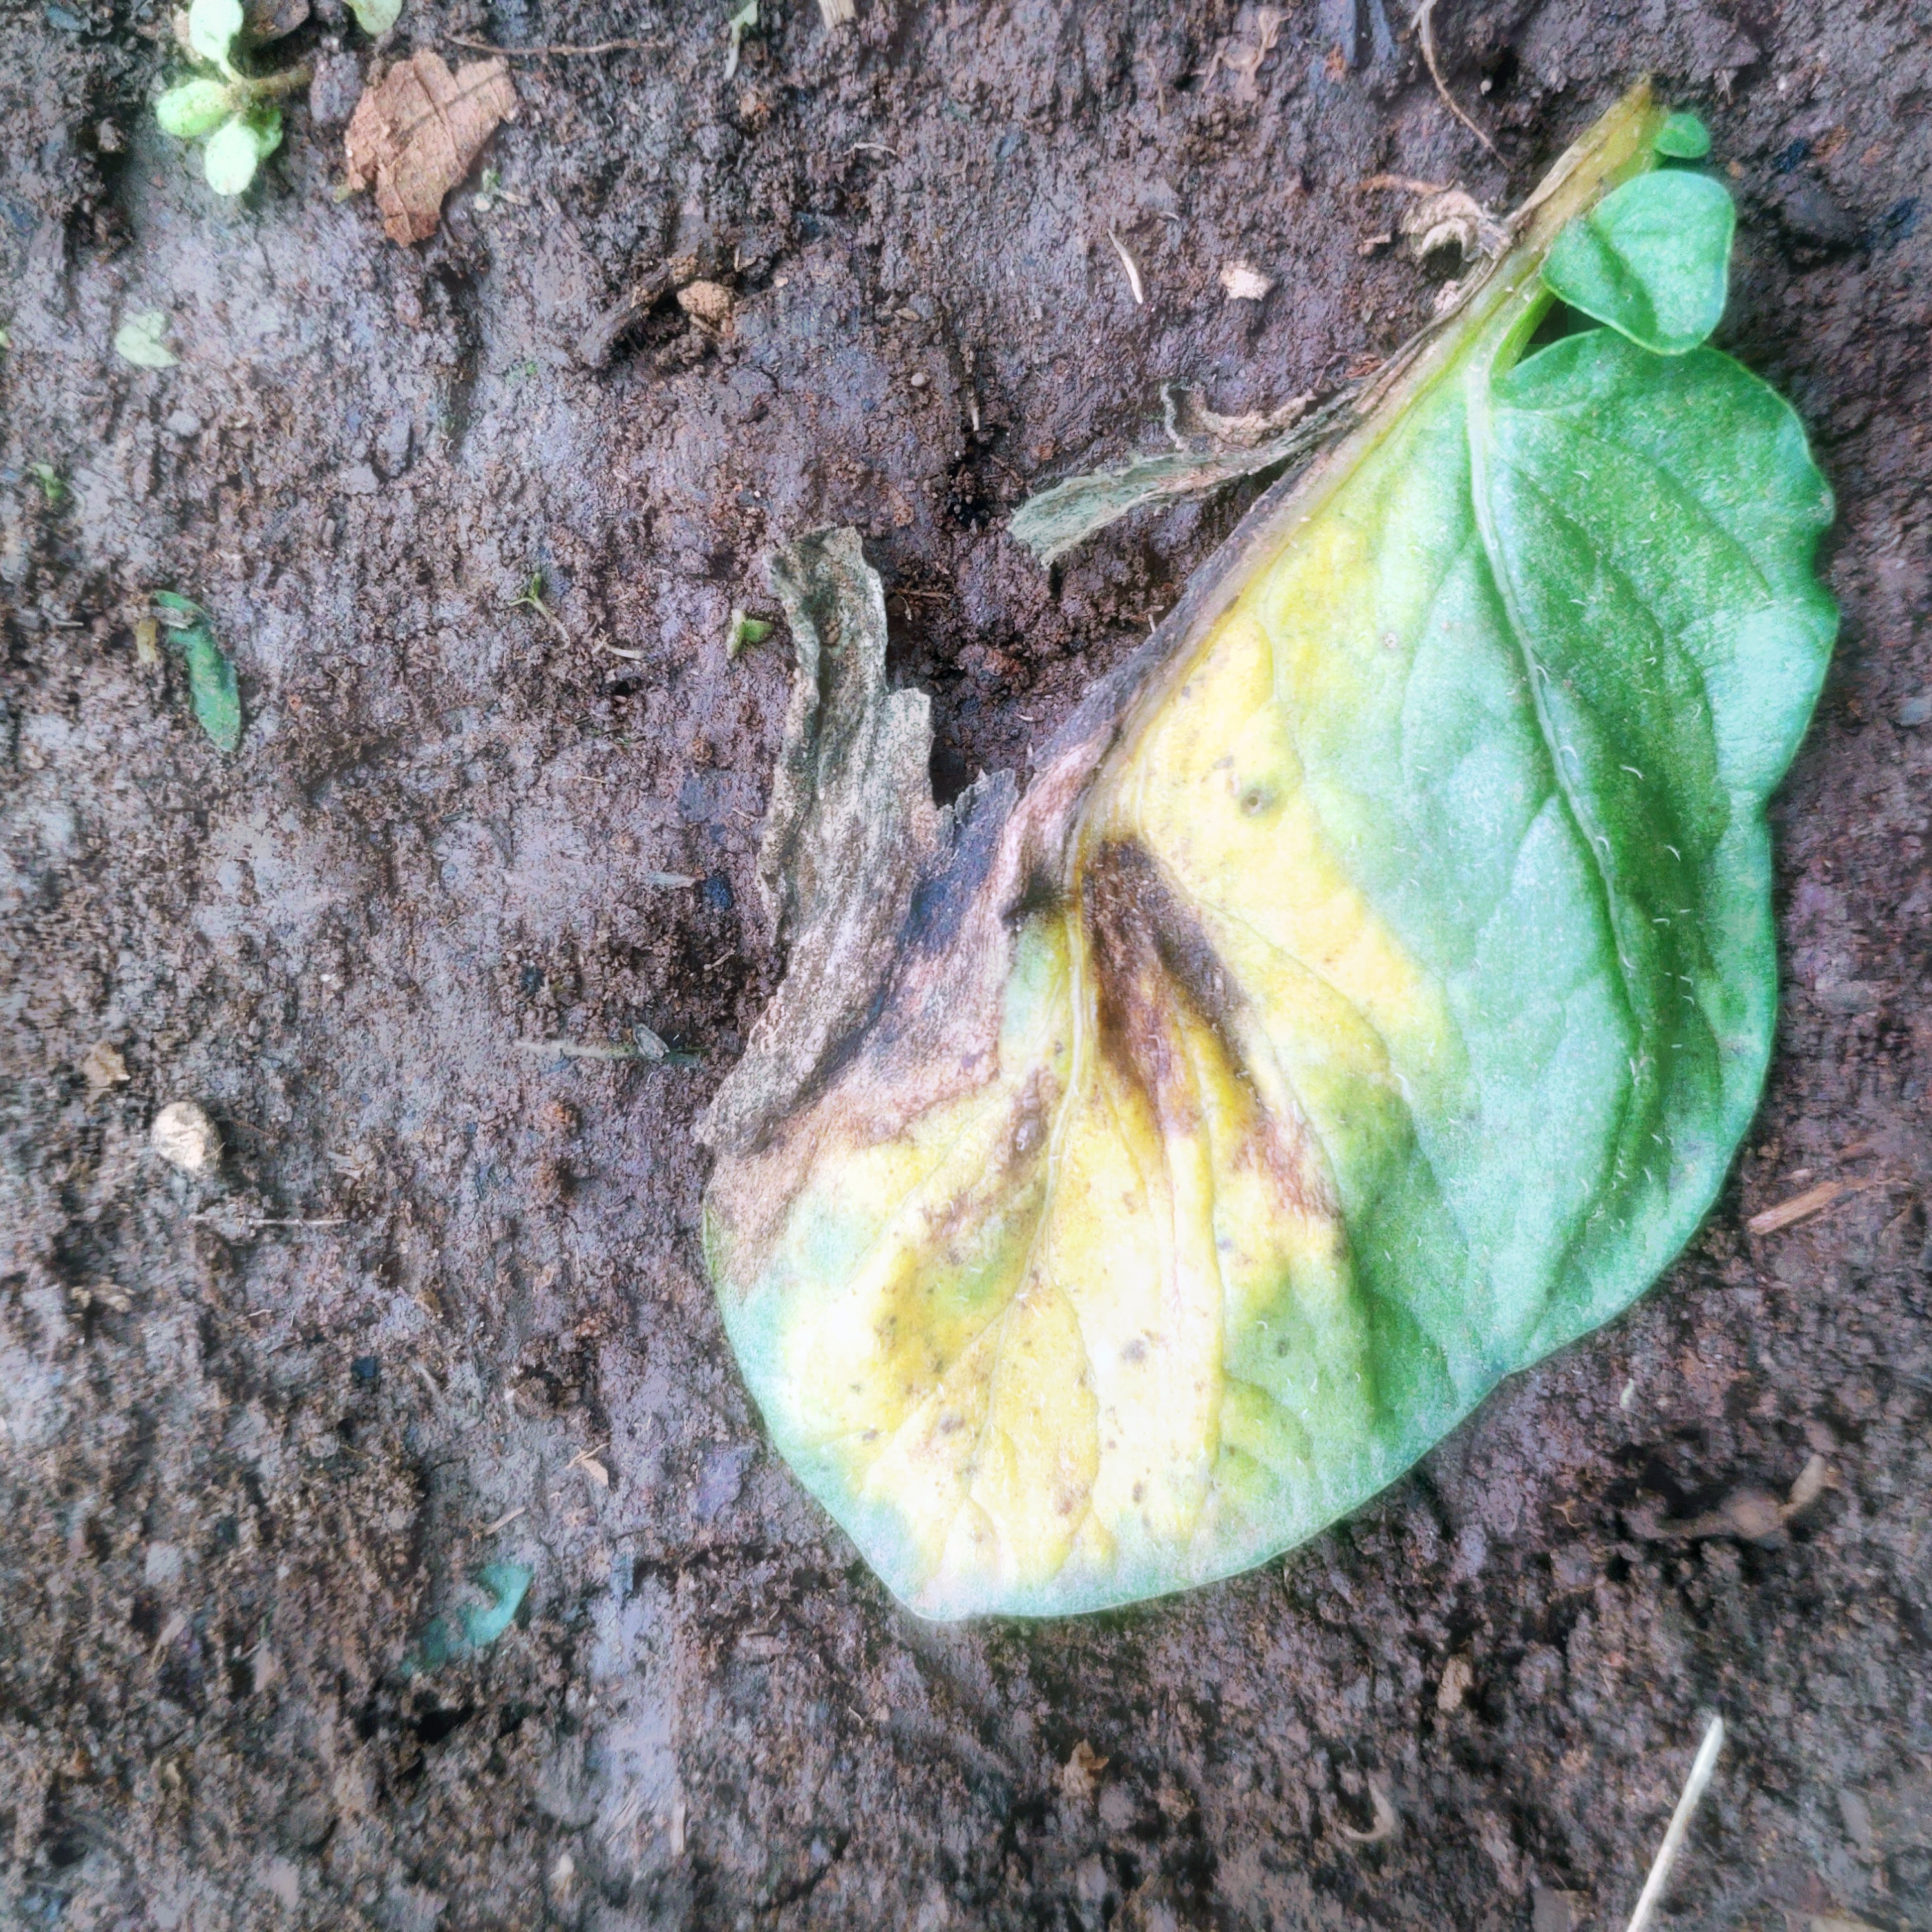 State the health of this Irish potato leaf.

late blight
